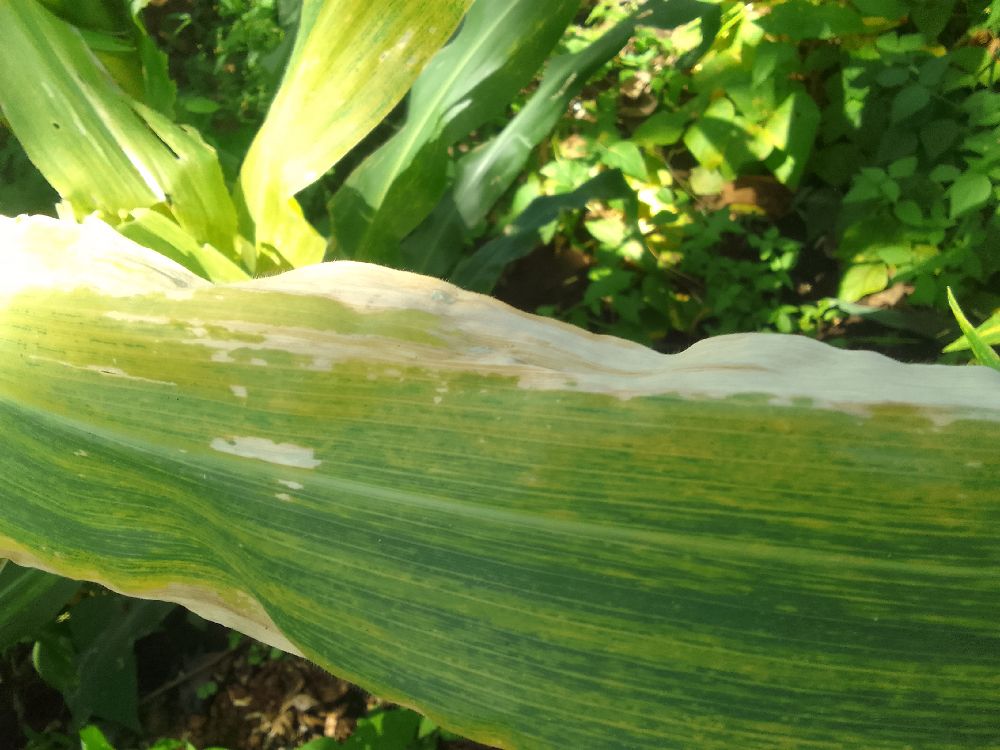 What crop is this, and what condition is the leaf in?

maize, maize lethal necrosis
